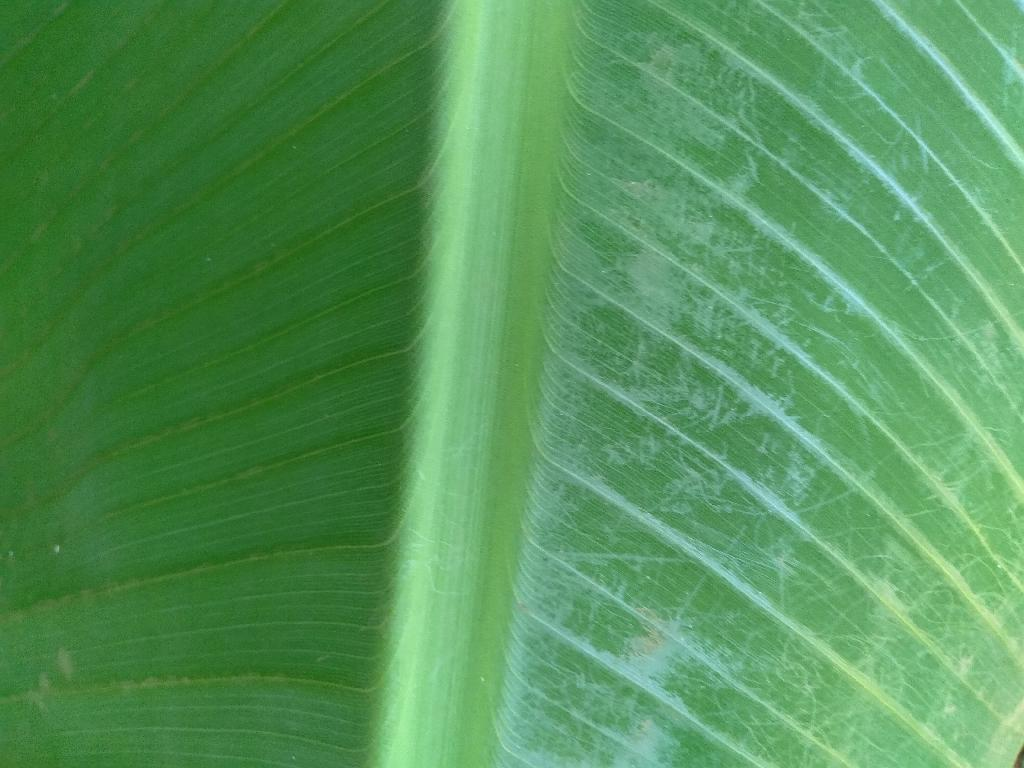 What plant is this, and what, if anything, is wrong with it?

banana, healthy
